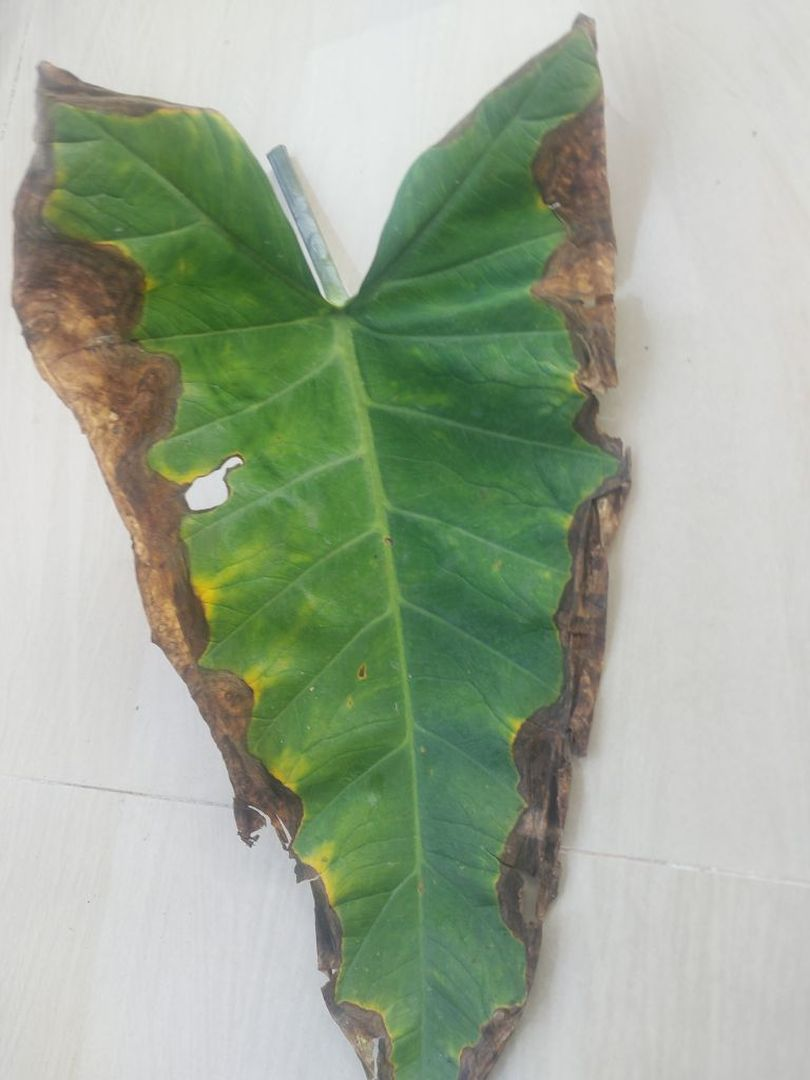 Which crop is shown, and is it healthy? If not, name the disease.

taro, leaf blight
